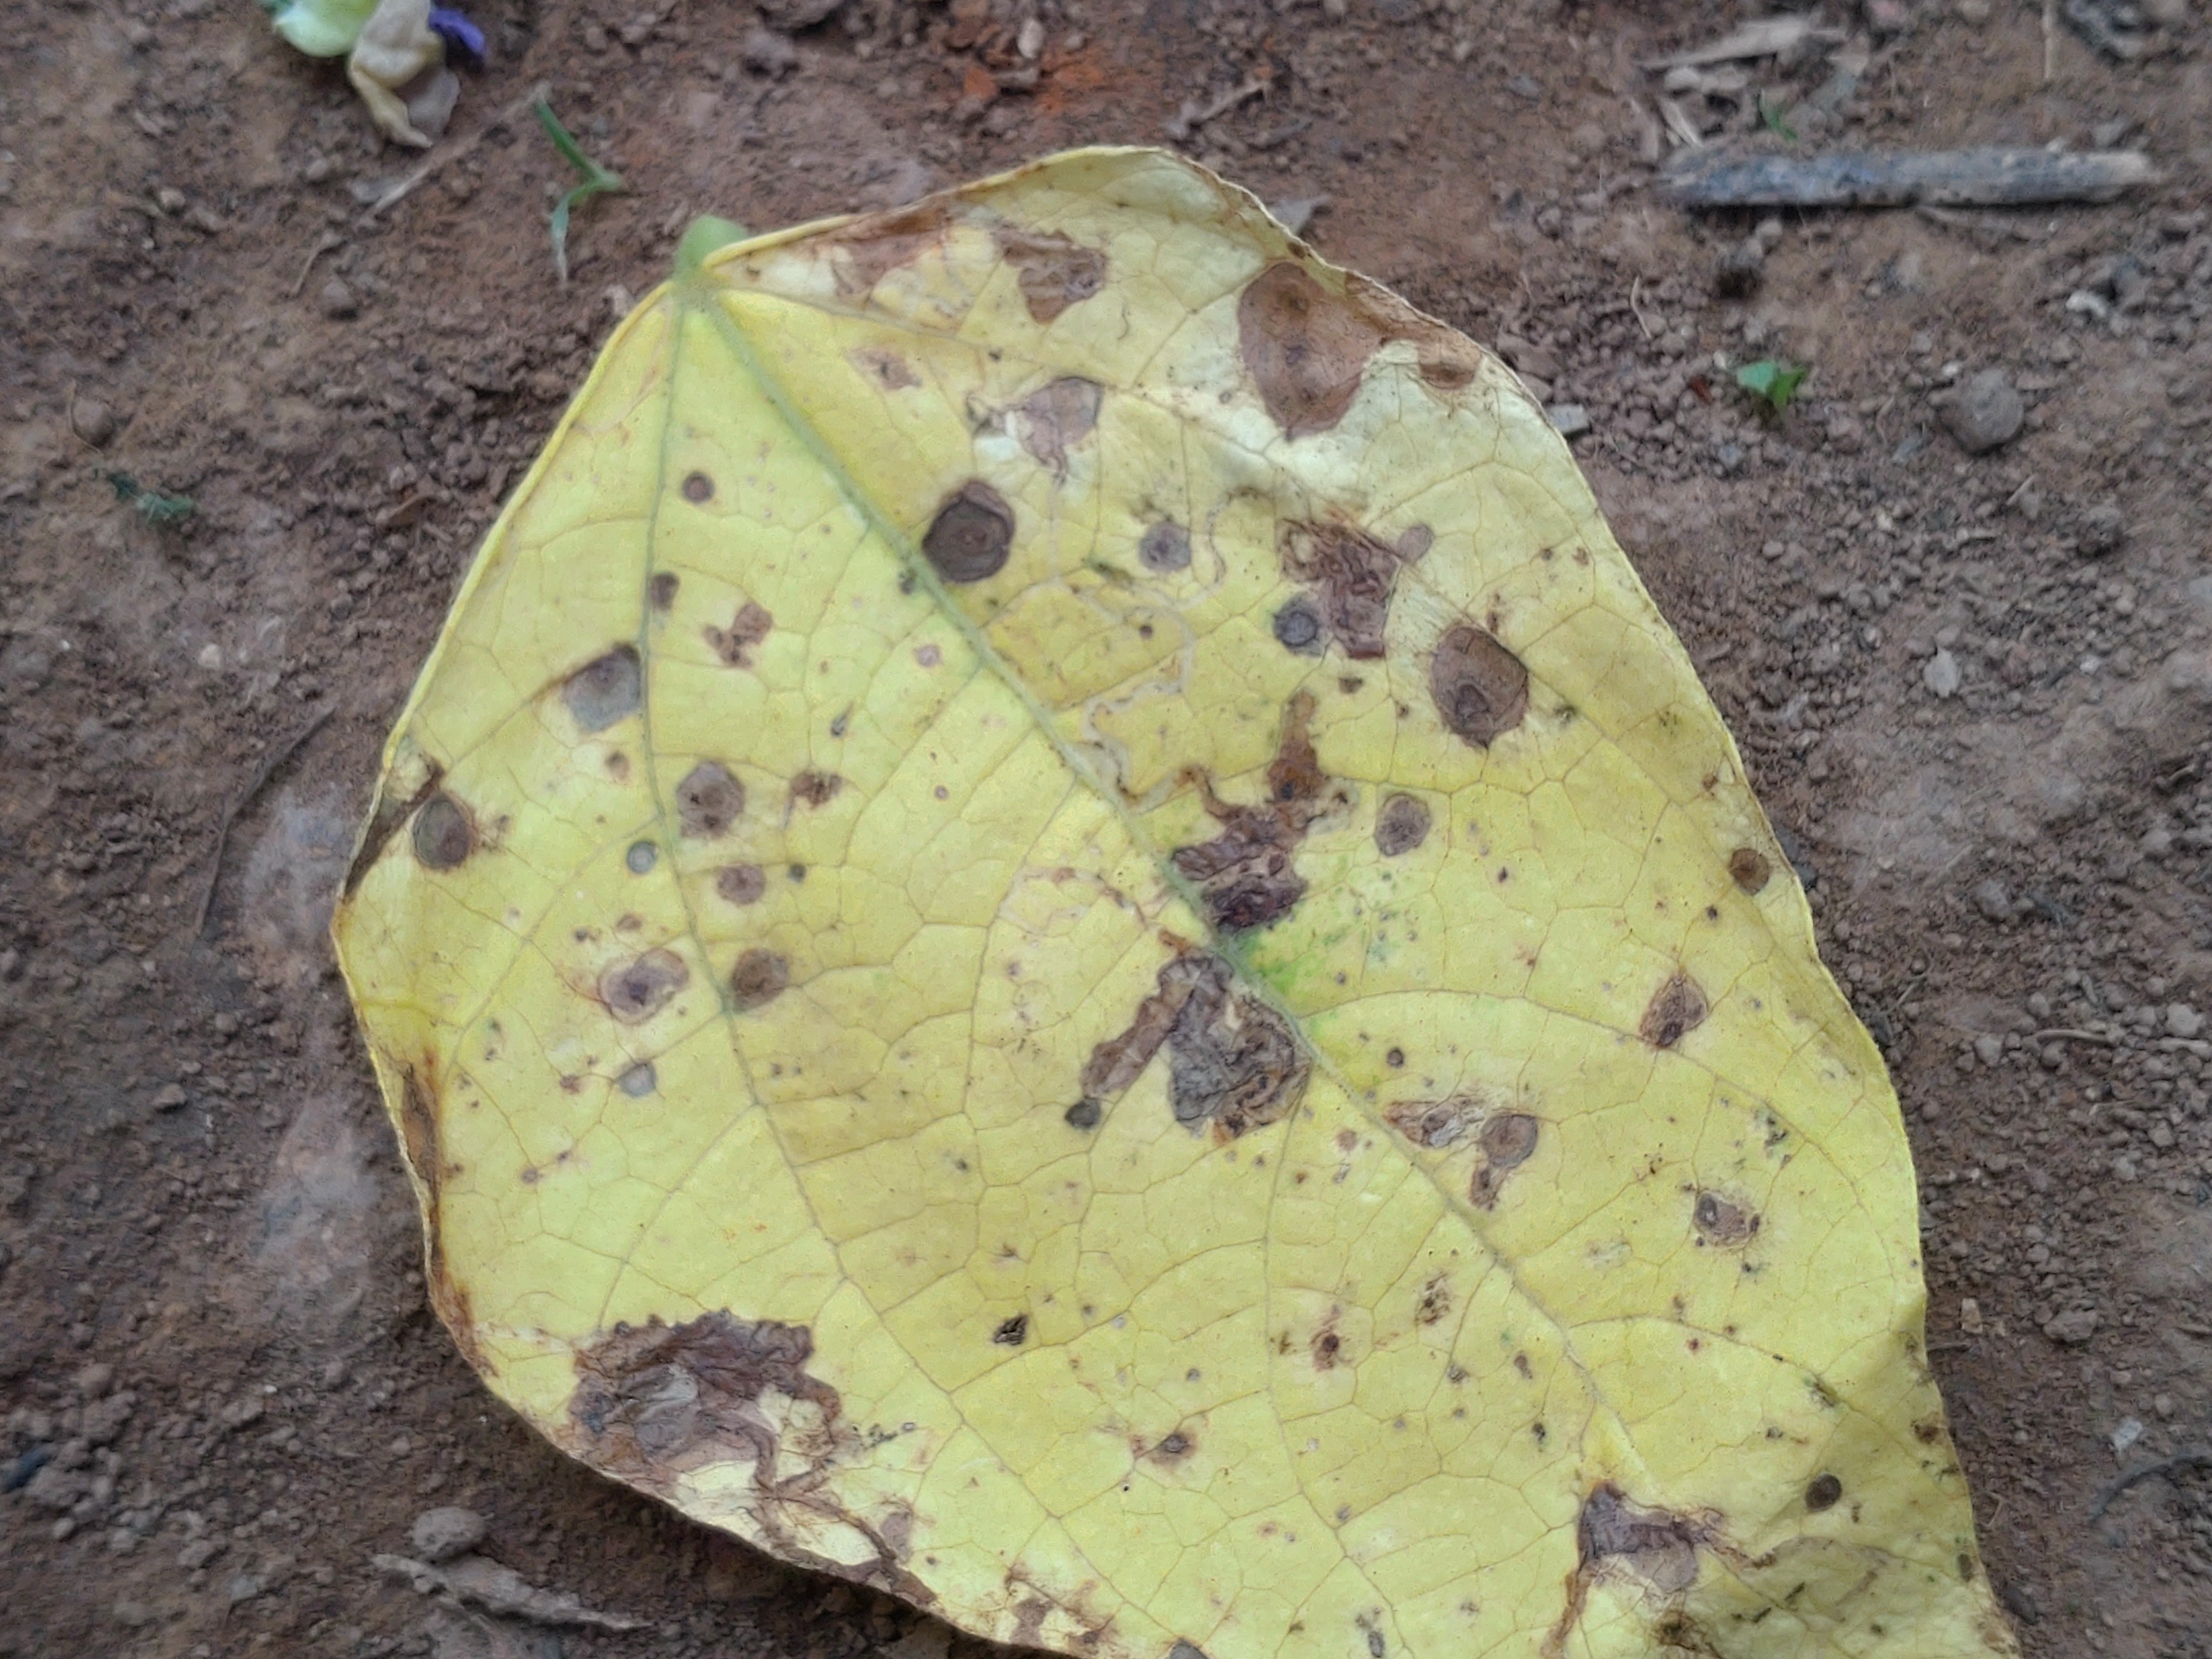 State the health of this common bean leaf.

anthracnose
